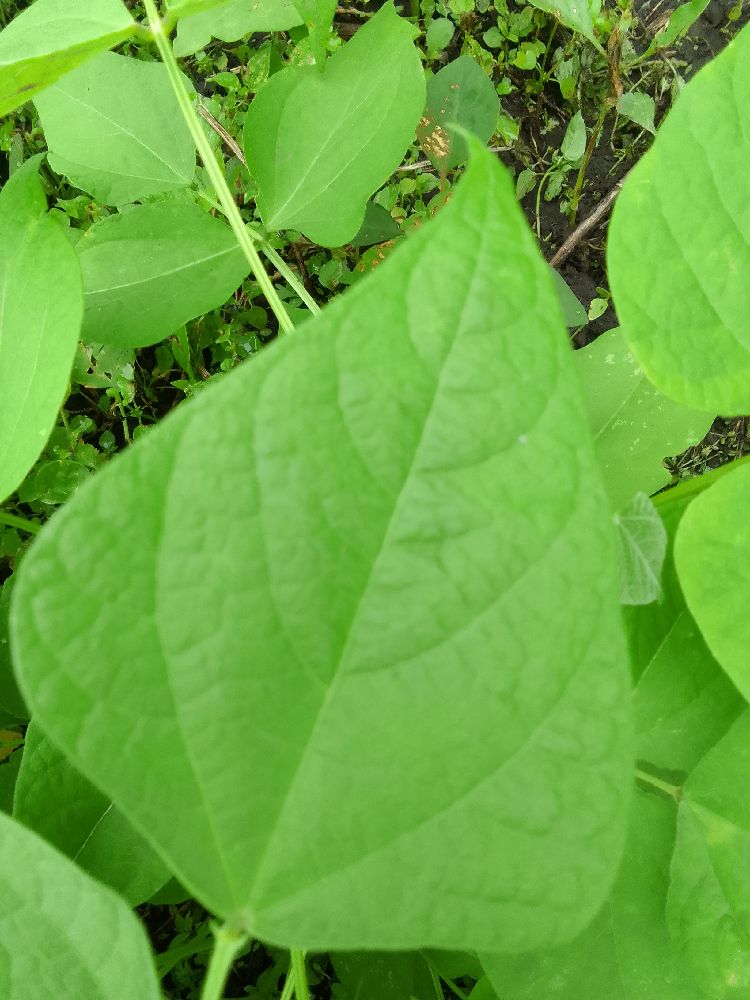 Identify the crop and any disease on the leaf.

common bean, healthy
